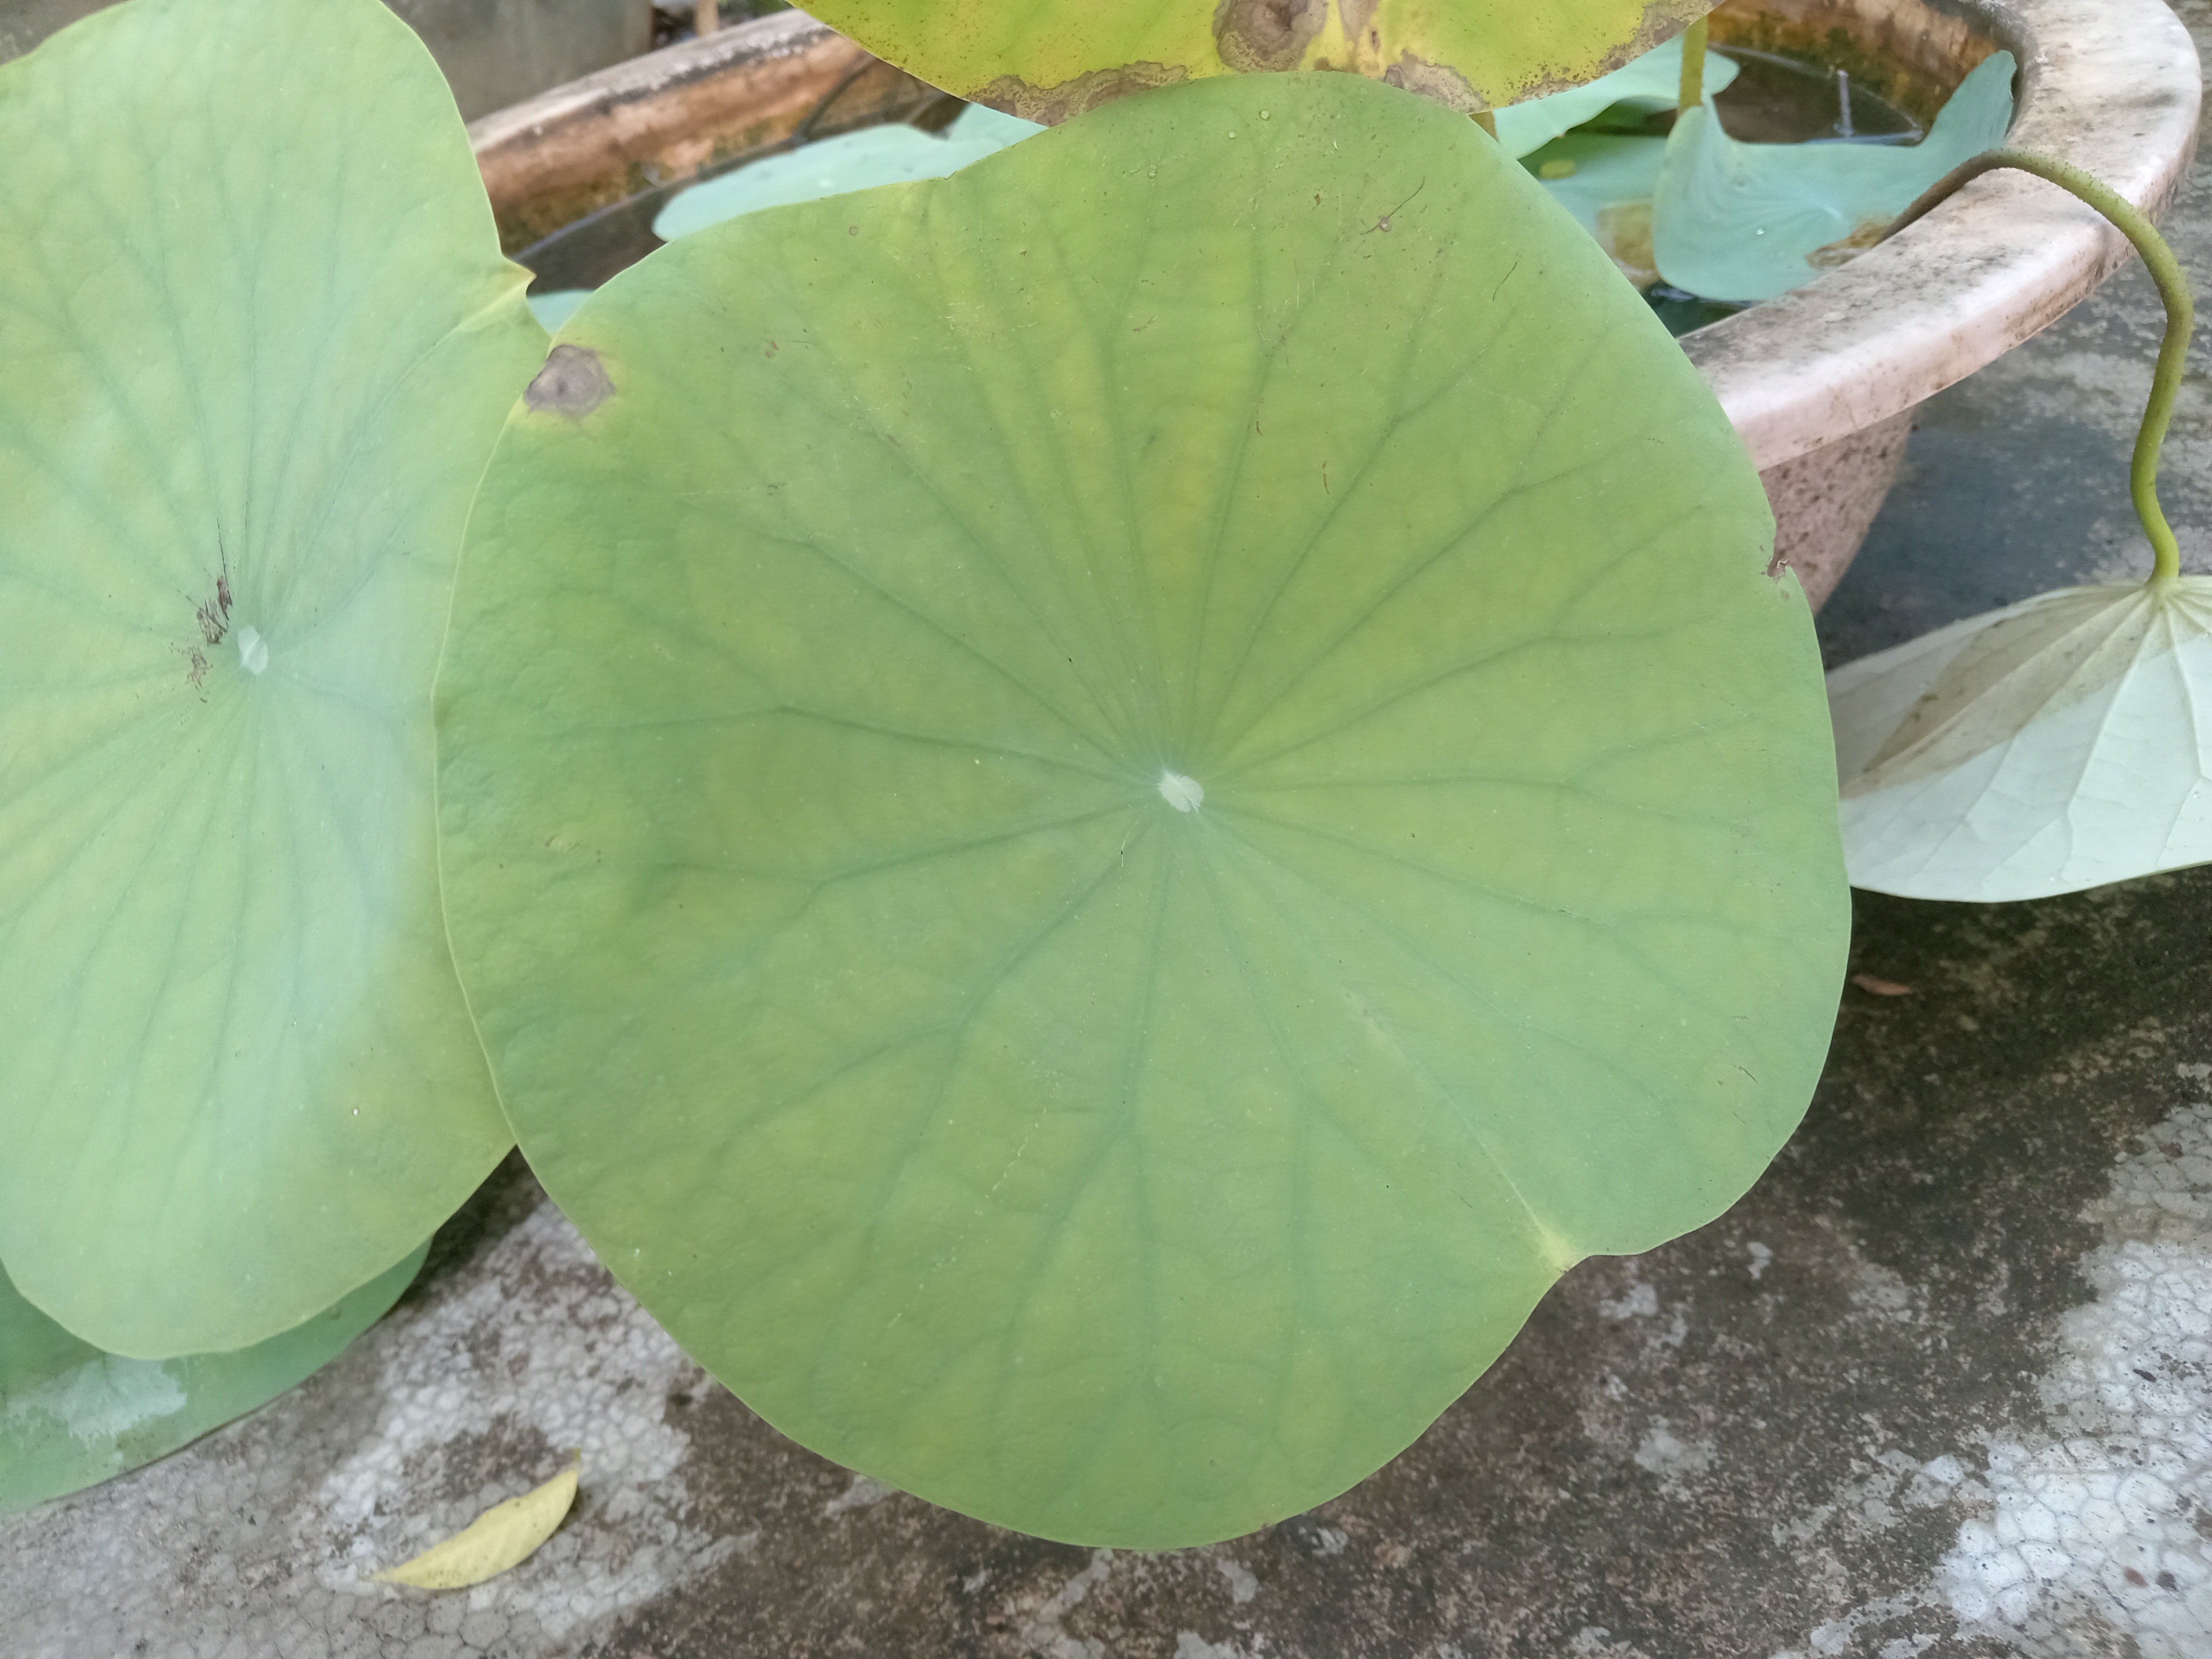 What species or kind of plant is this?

lotus
